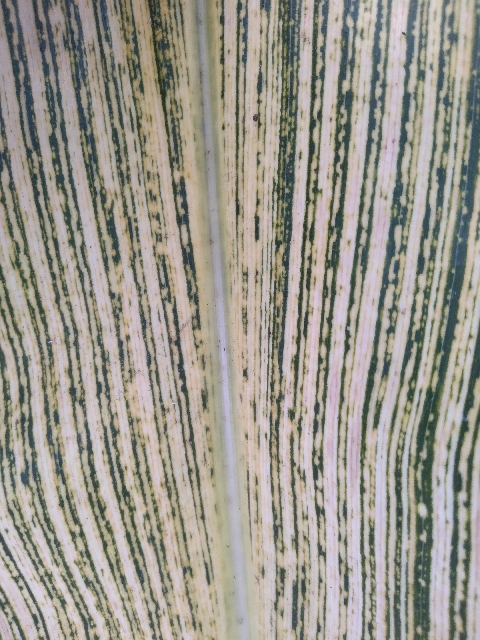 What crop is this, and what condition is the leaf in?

maize, maize streak virus
